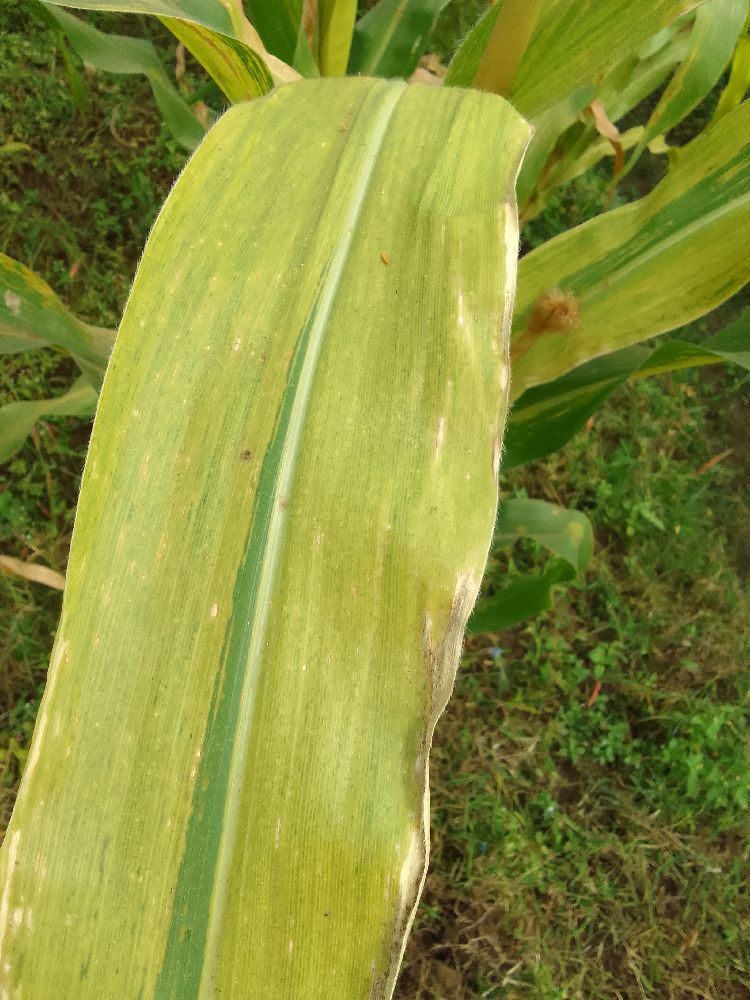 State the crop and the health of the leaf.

maize, maize lethal necrosis
